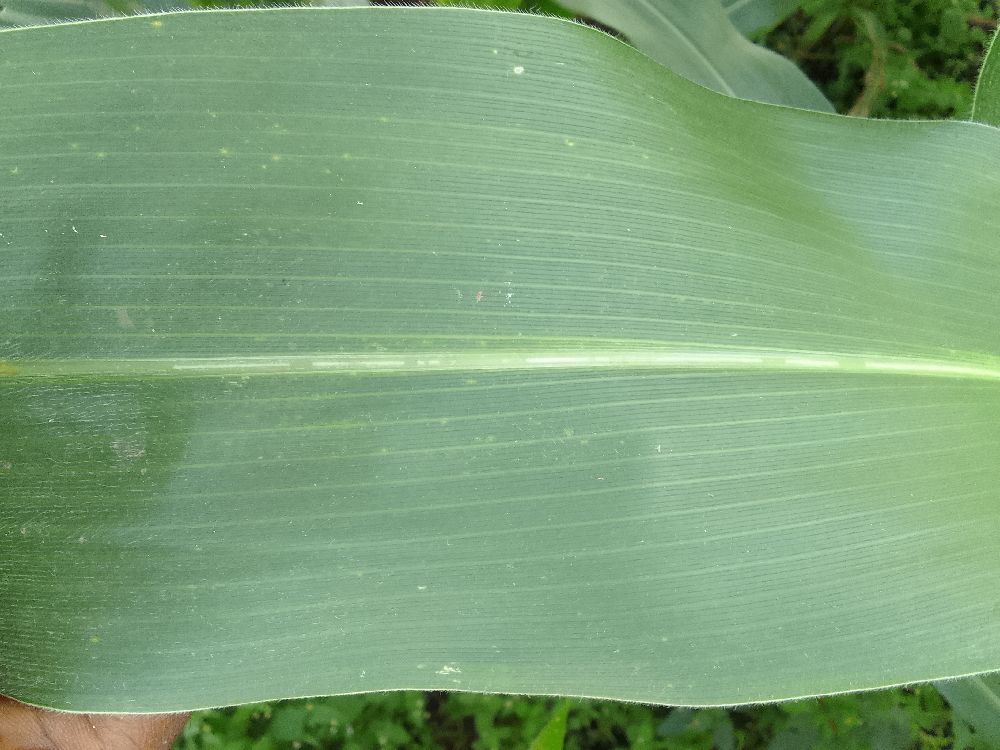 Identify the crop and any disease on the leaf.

maize, healthy
